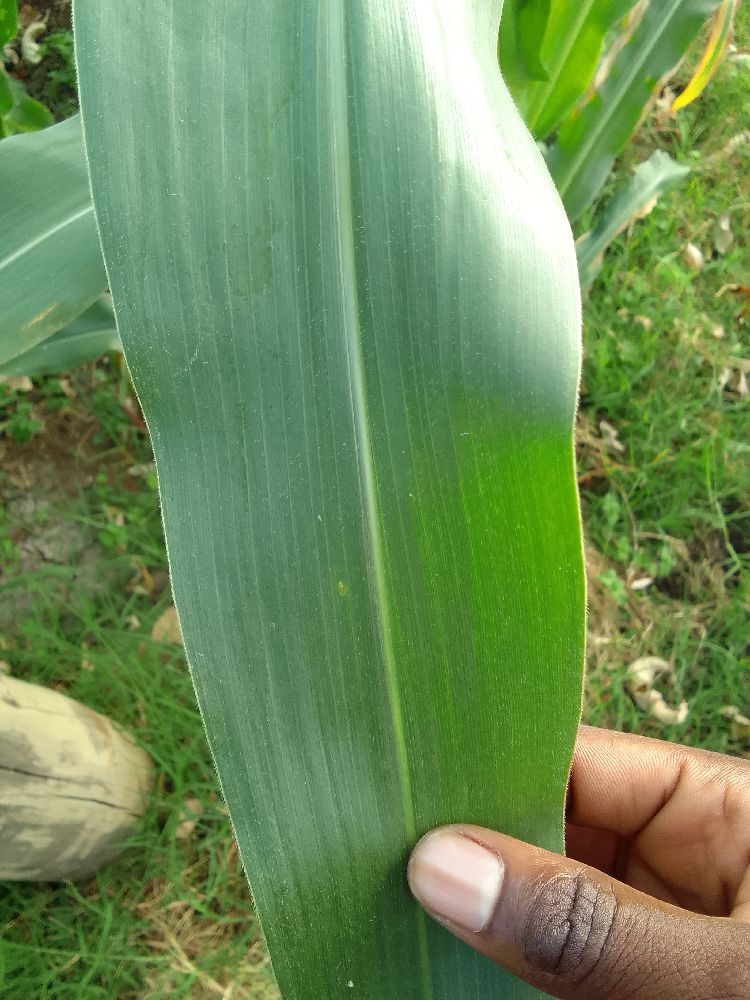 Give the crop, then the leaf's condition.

maize, healthy
